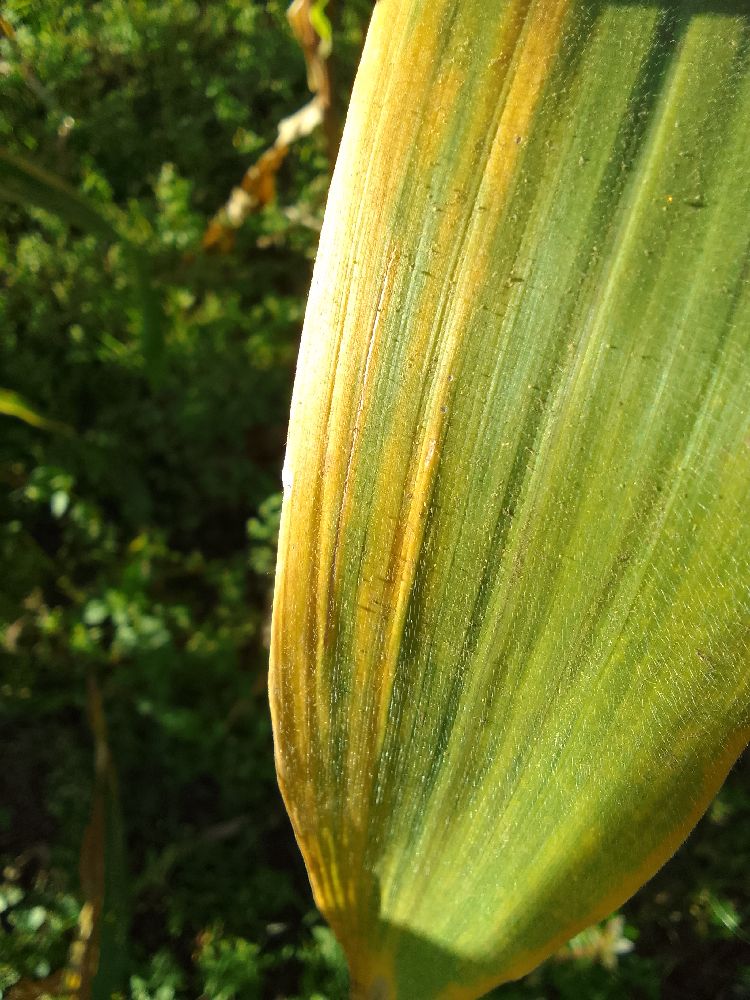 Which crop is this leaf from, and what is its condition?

maize, maize lethal necrosis
